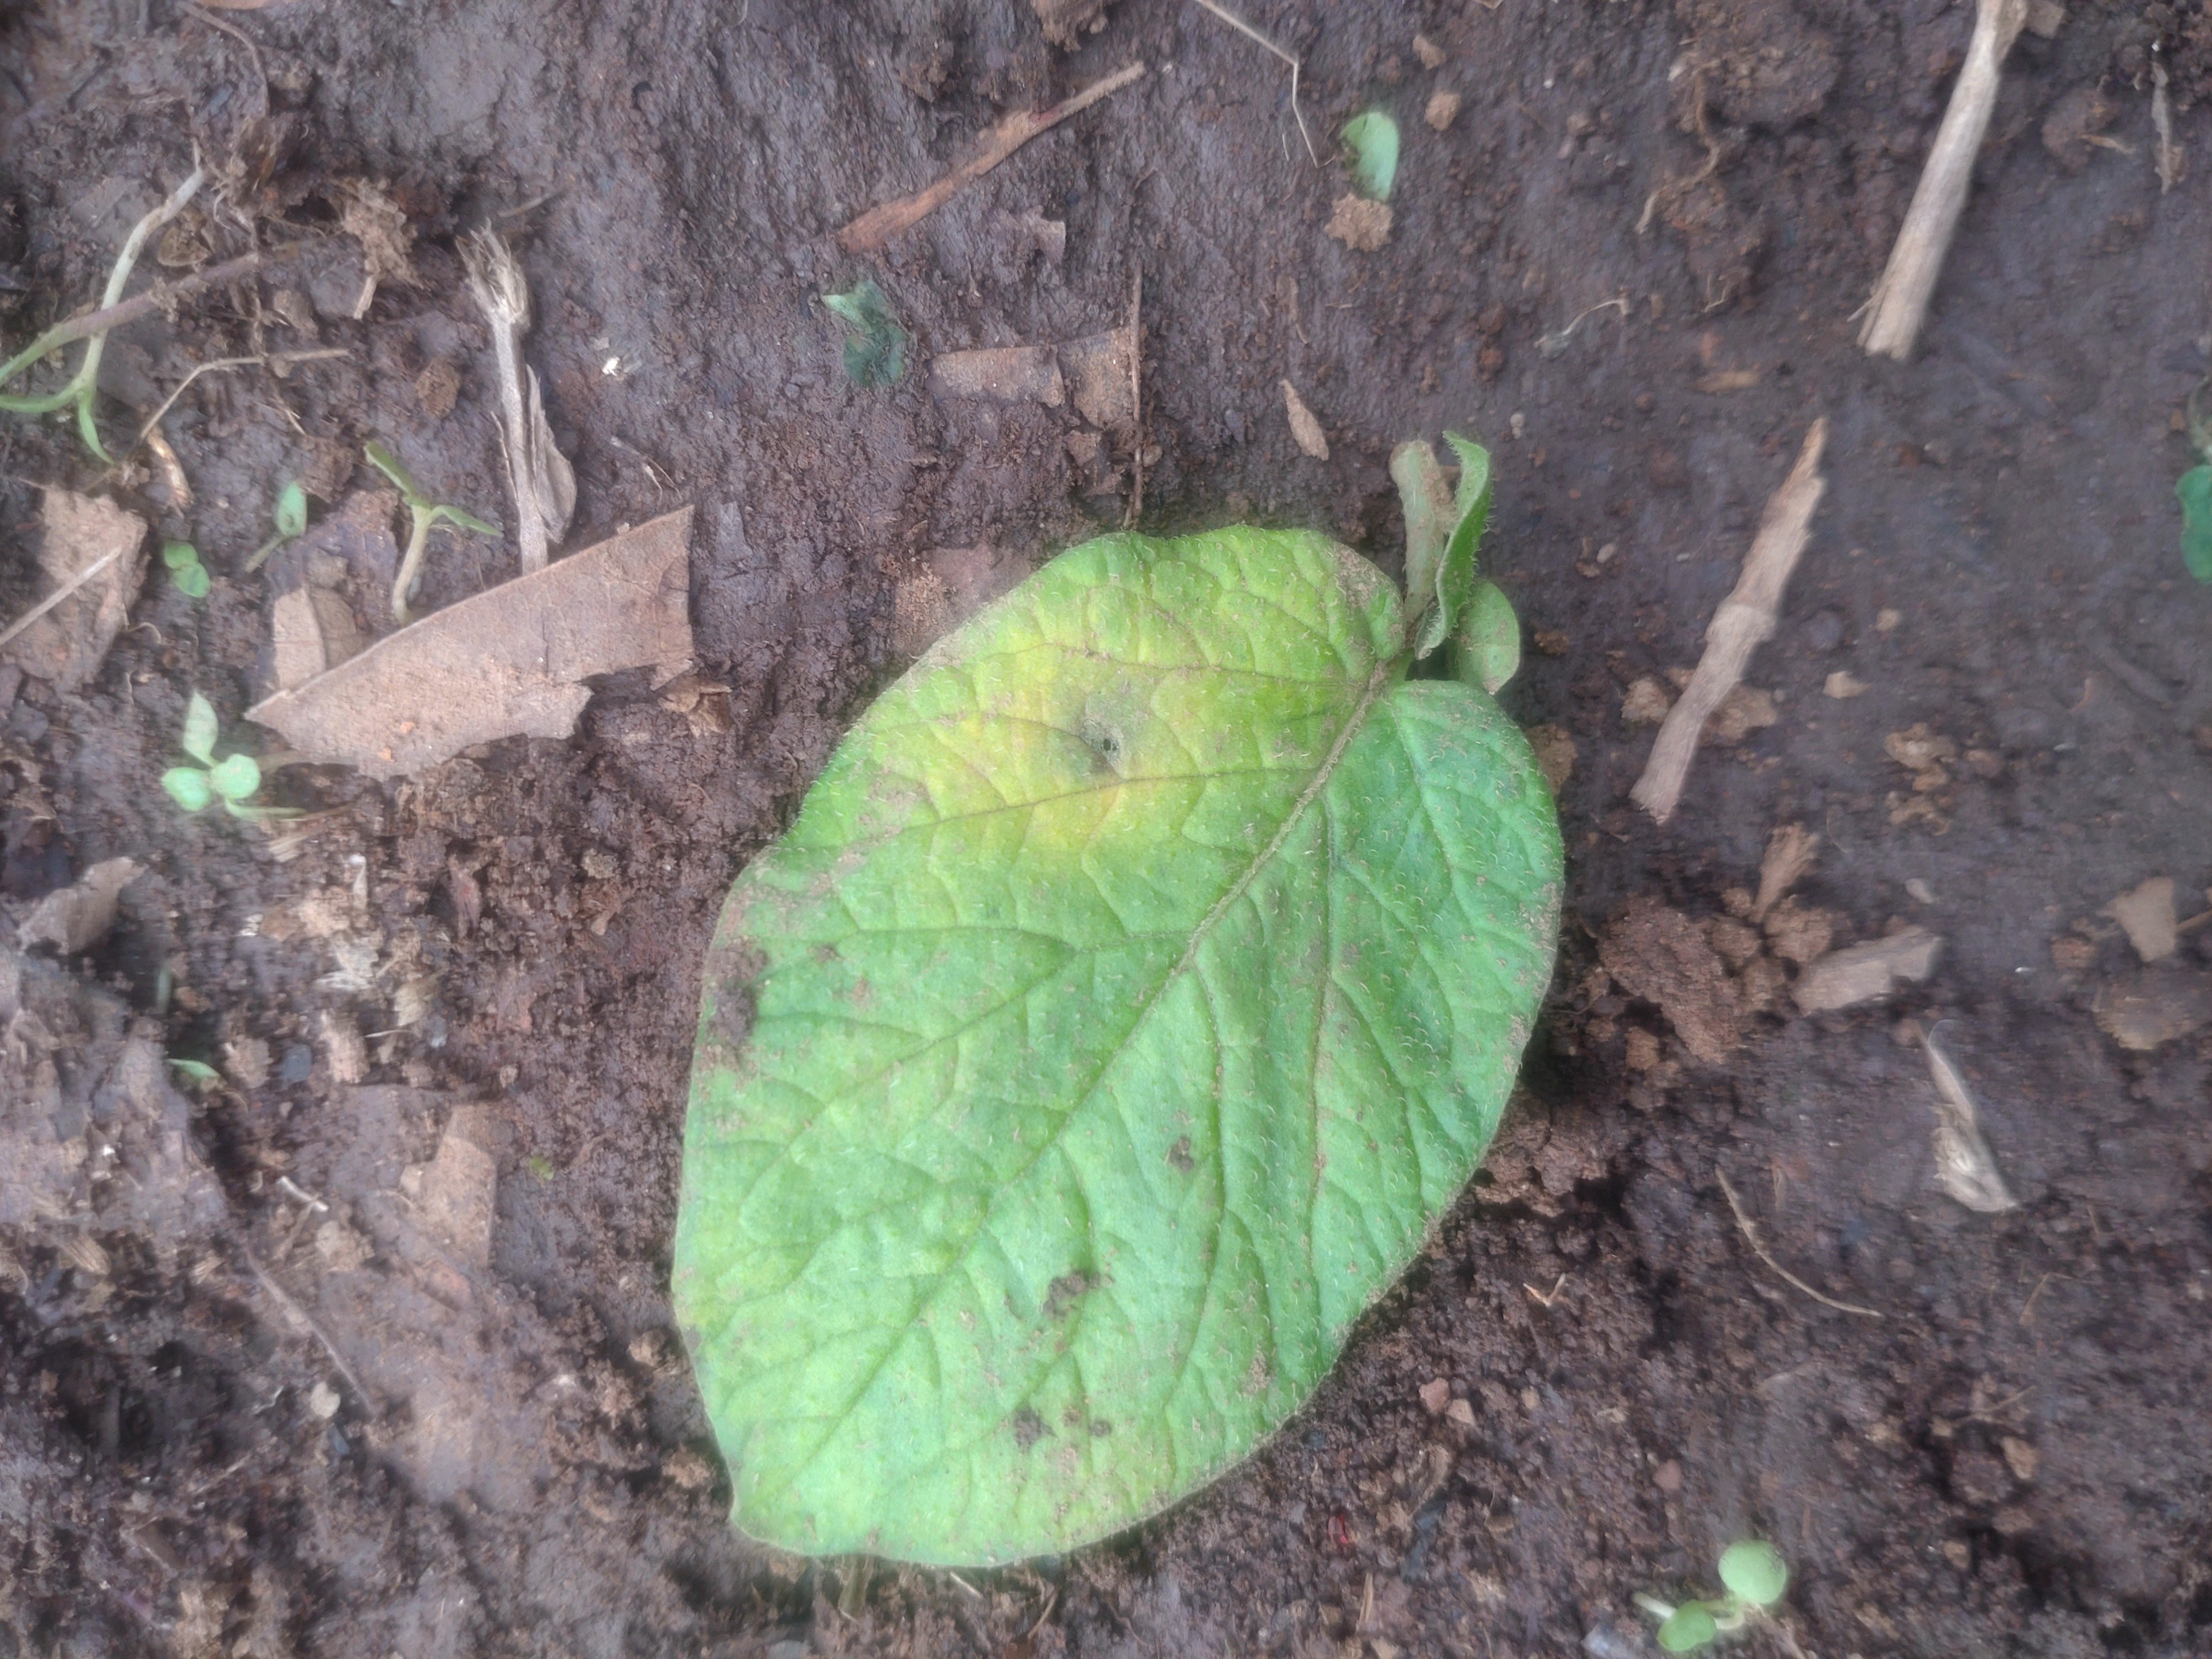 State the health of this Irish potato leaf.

late blight
